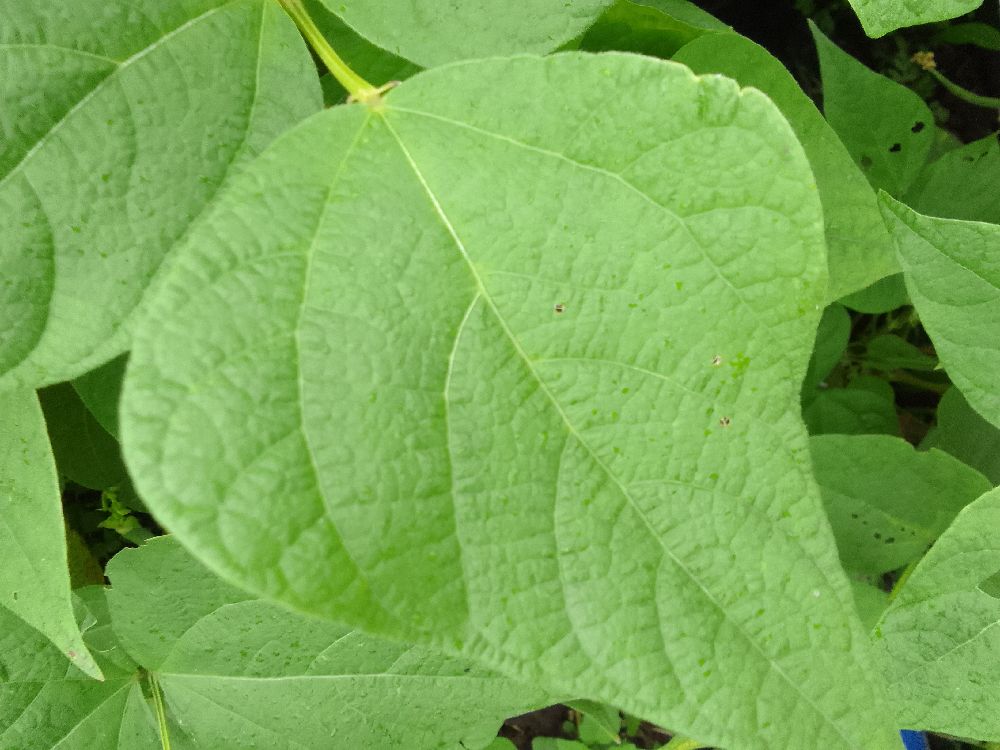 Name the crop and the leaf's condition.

common bean, healthy
